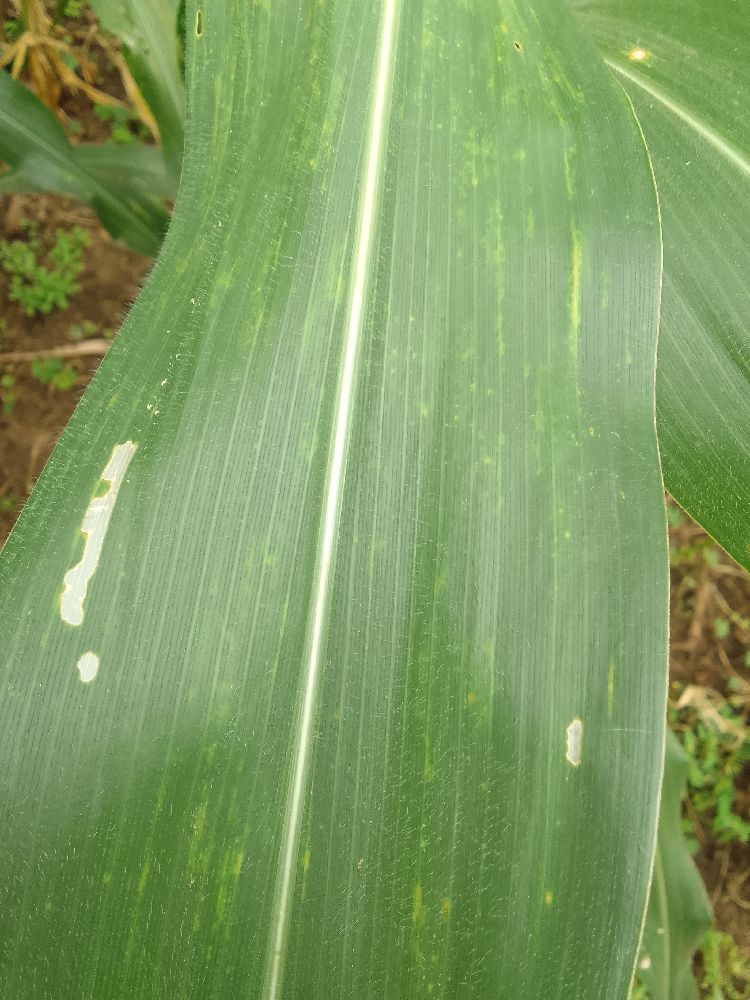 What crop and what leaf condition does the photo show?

maize, maize lethal necrosis
